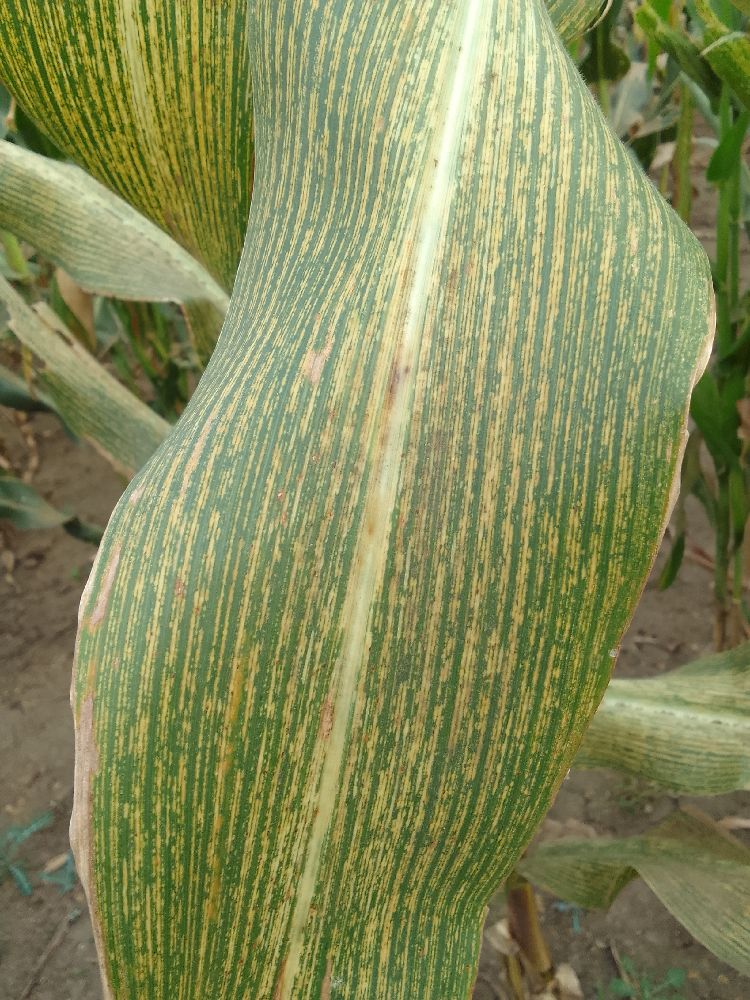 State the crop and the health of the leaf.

maize, maize streak virus
